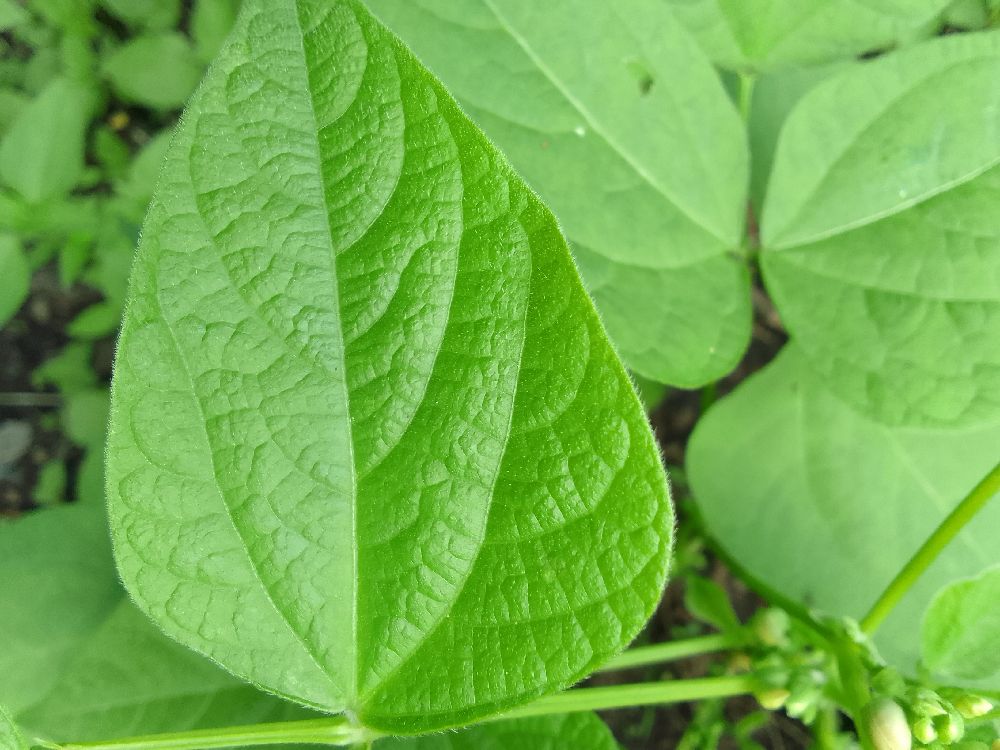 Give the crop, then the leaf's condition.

common bean, healthy
